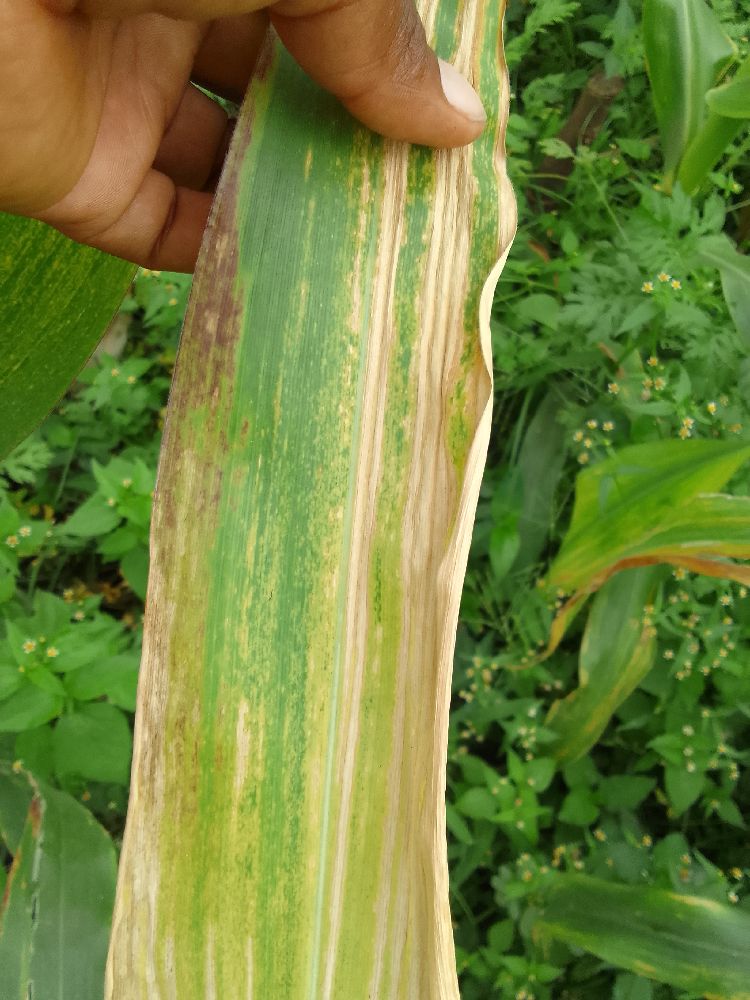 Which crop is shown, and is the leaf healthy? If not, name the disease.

maize, maize lethal necrosis
